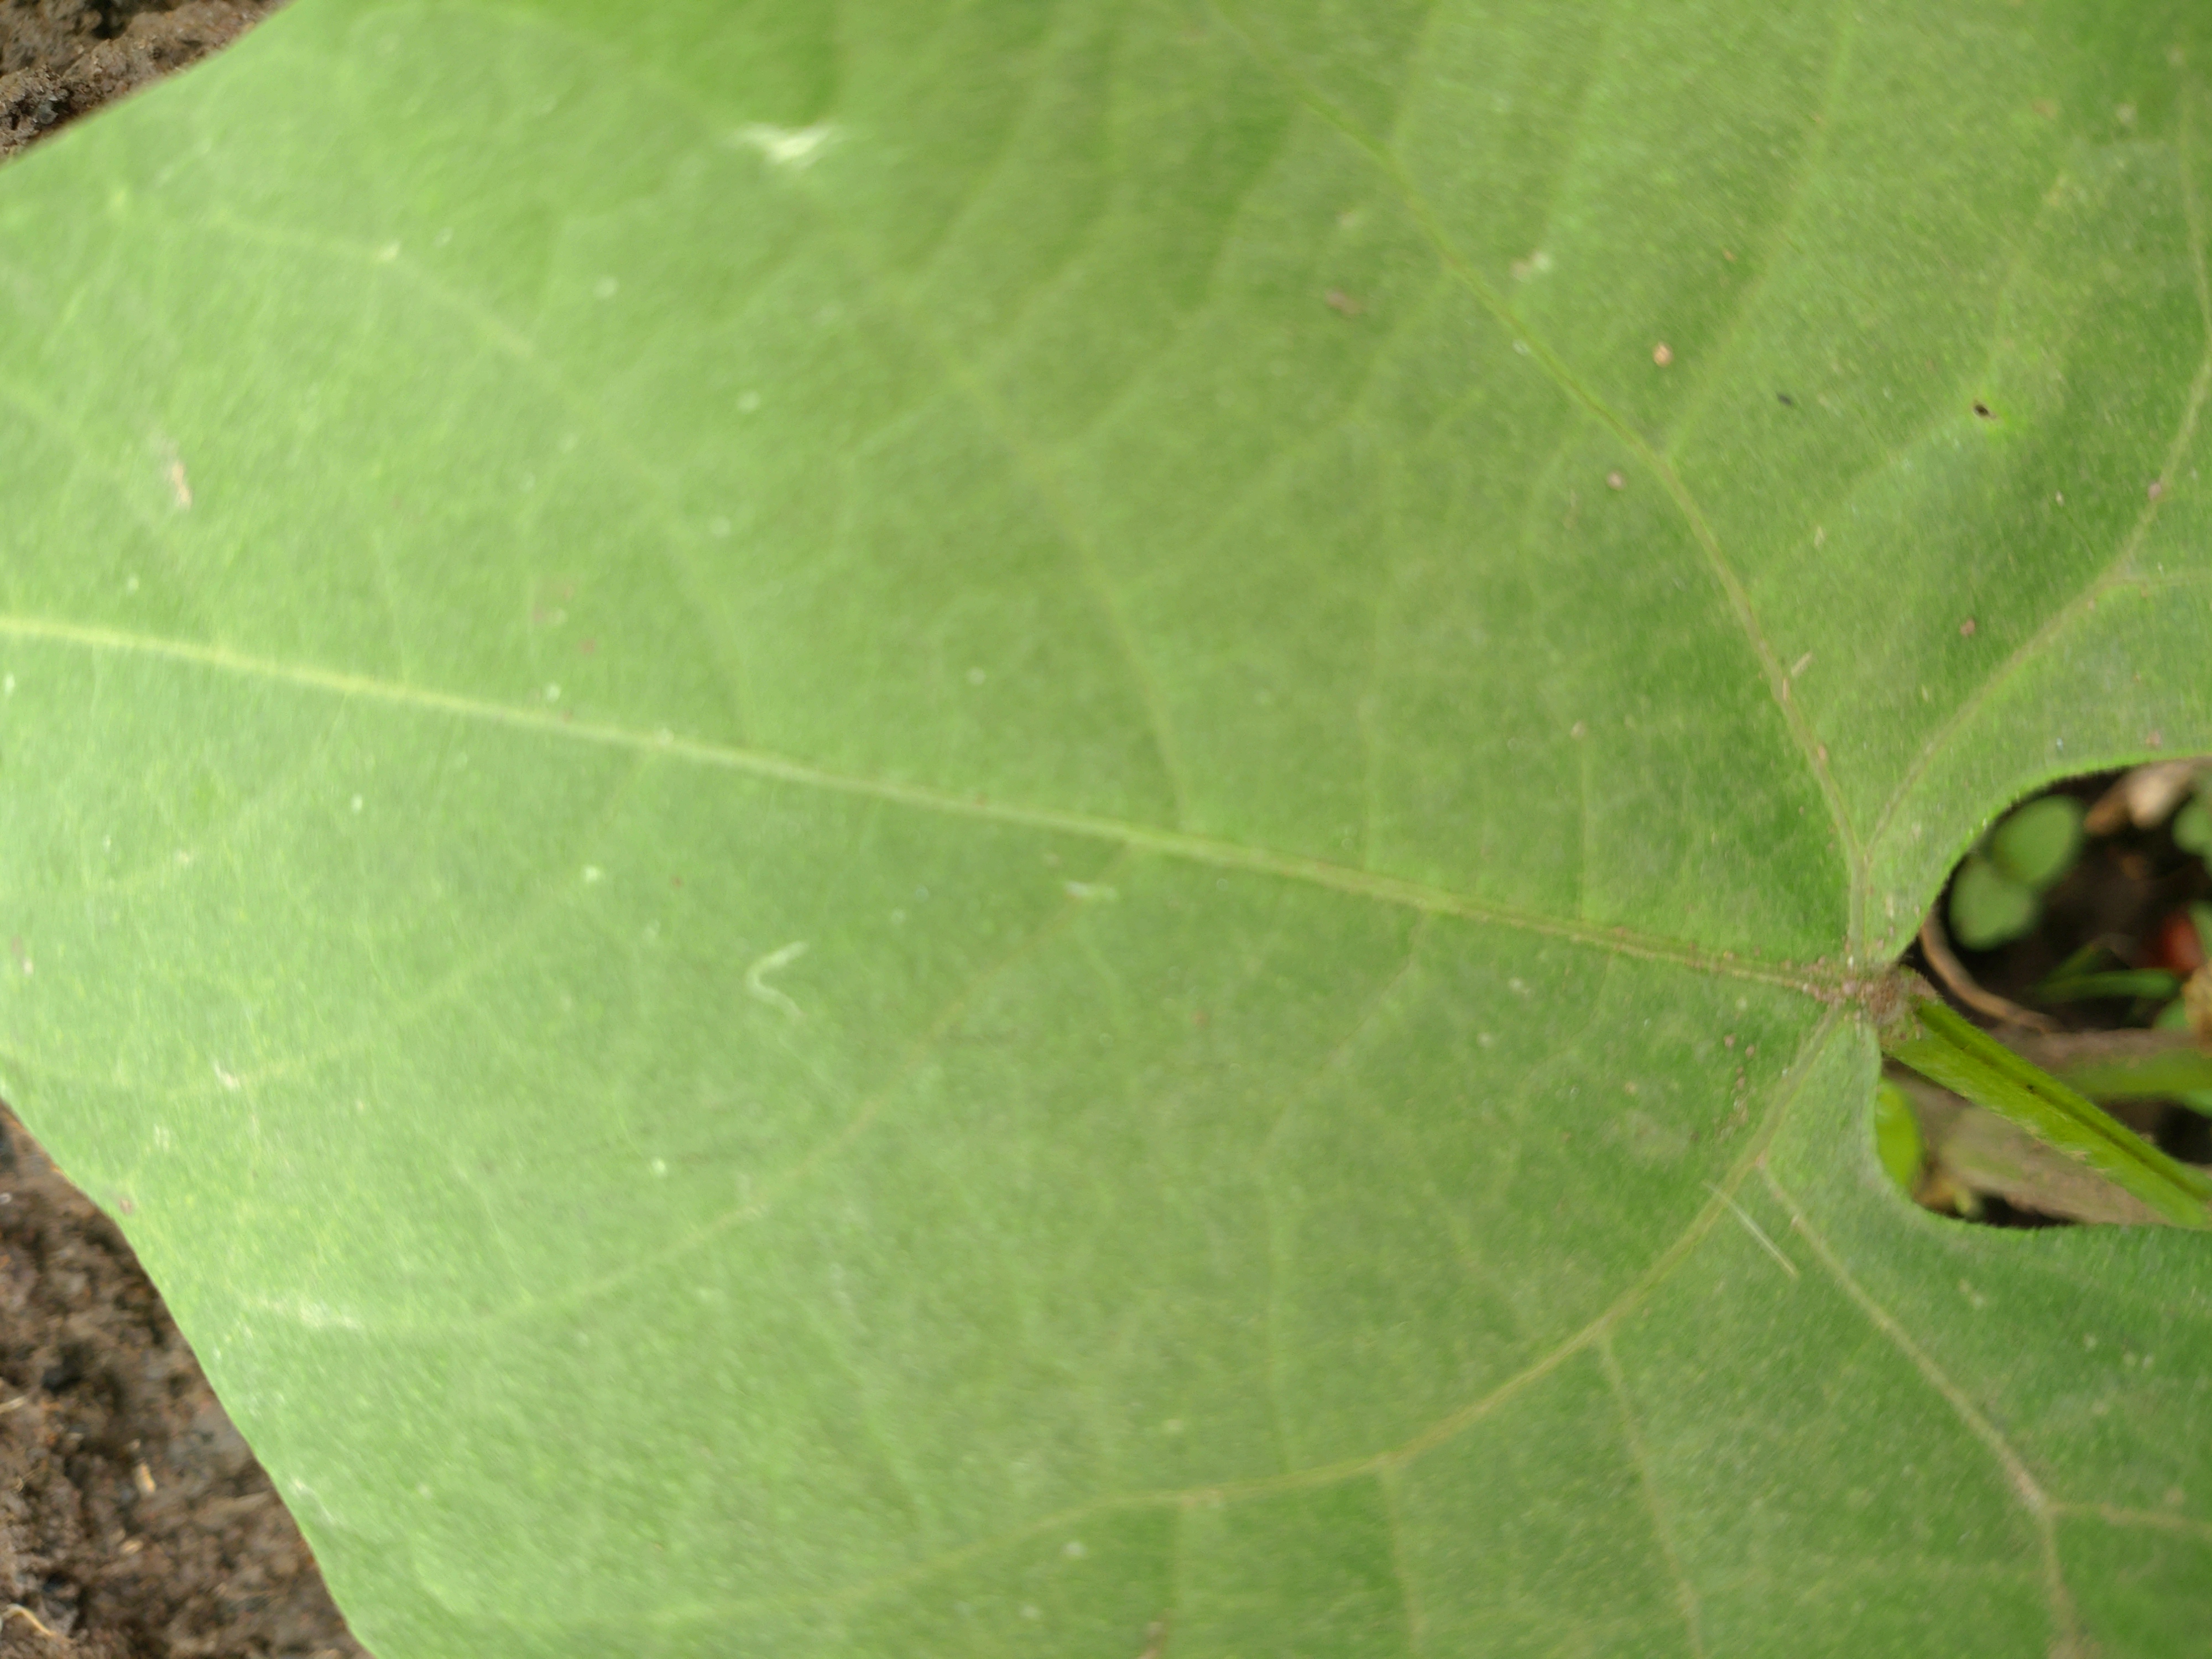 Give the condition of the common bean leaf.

healthy
